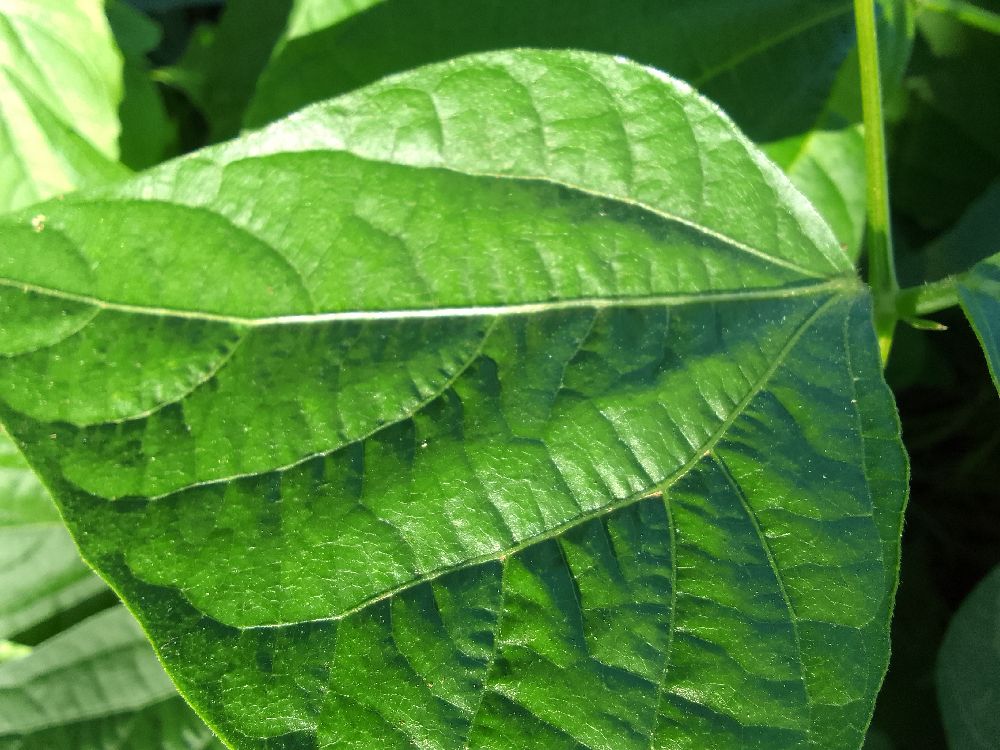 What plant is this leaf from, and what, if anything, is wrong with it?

common bean, healthy
